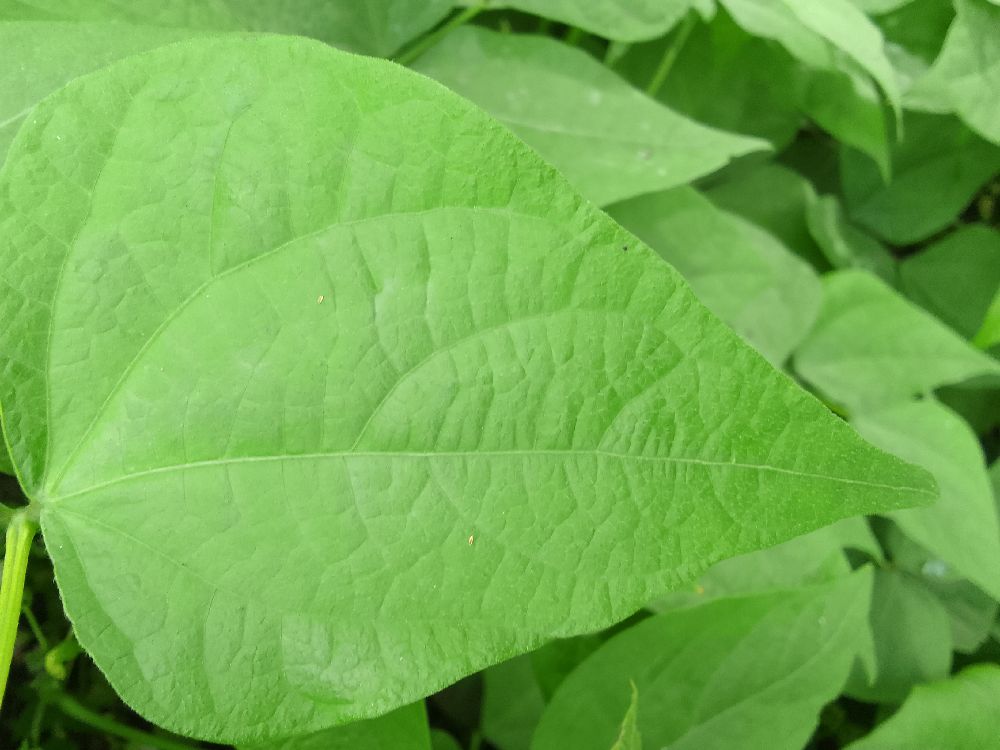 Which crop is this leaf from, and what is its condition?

common bean, healthy
